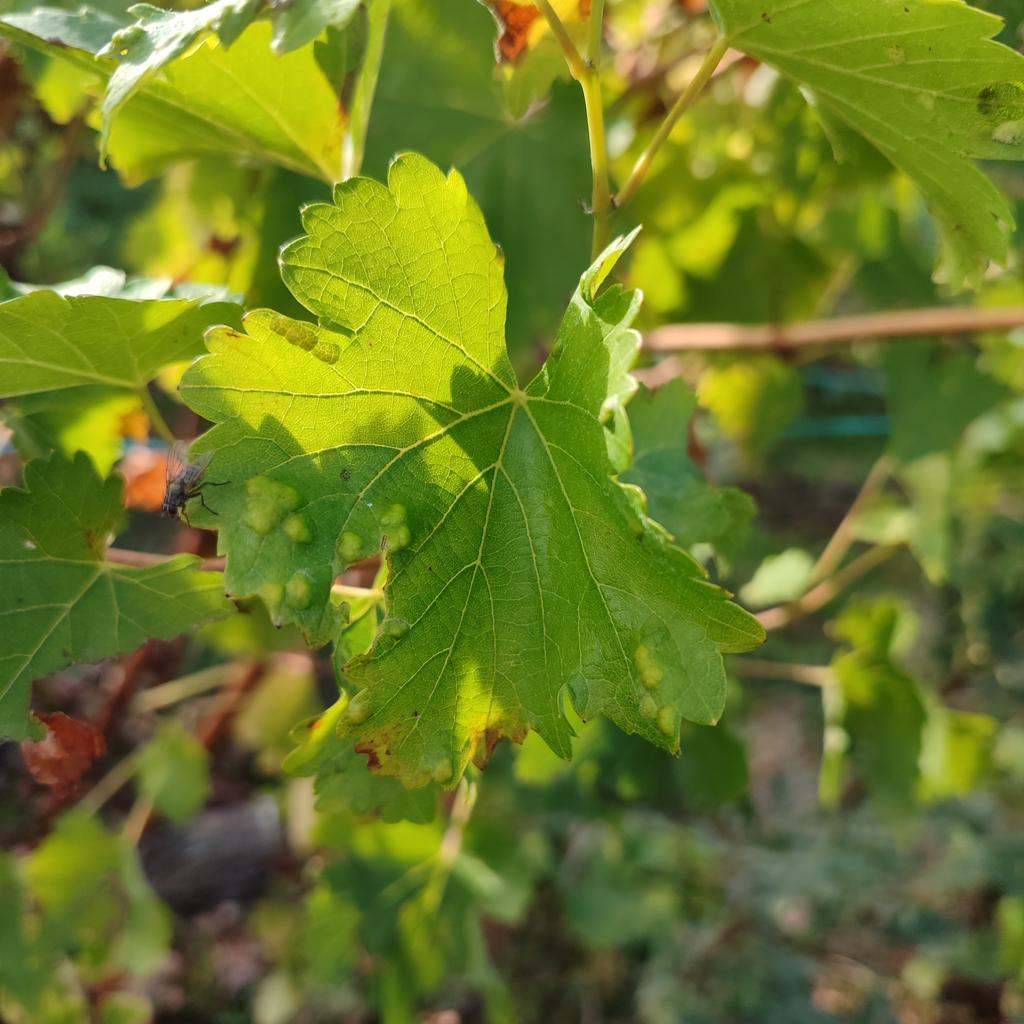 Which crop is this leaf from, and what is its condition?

grapevine, erineum mite
